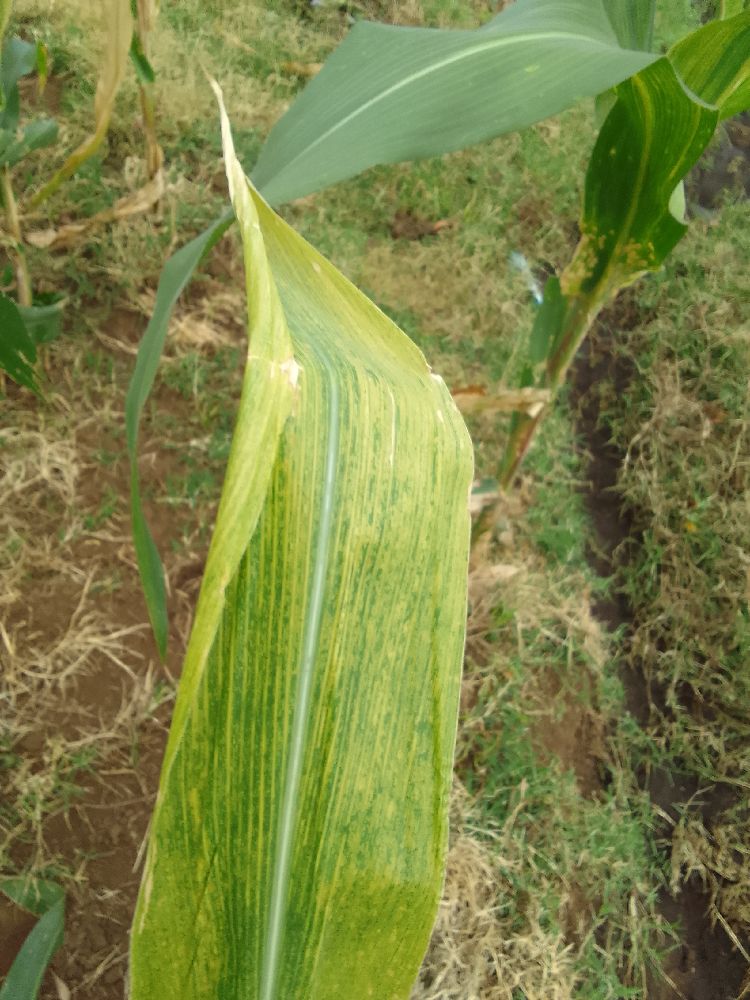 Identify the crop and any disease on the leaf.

maize, maize lethal necrosis
